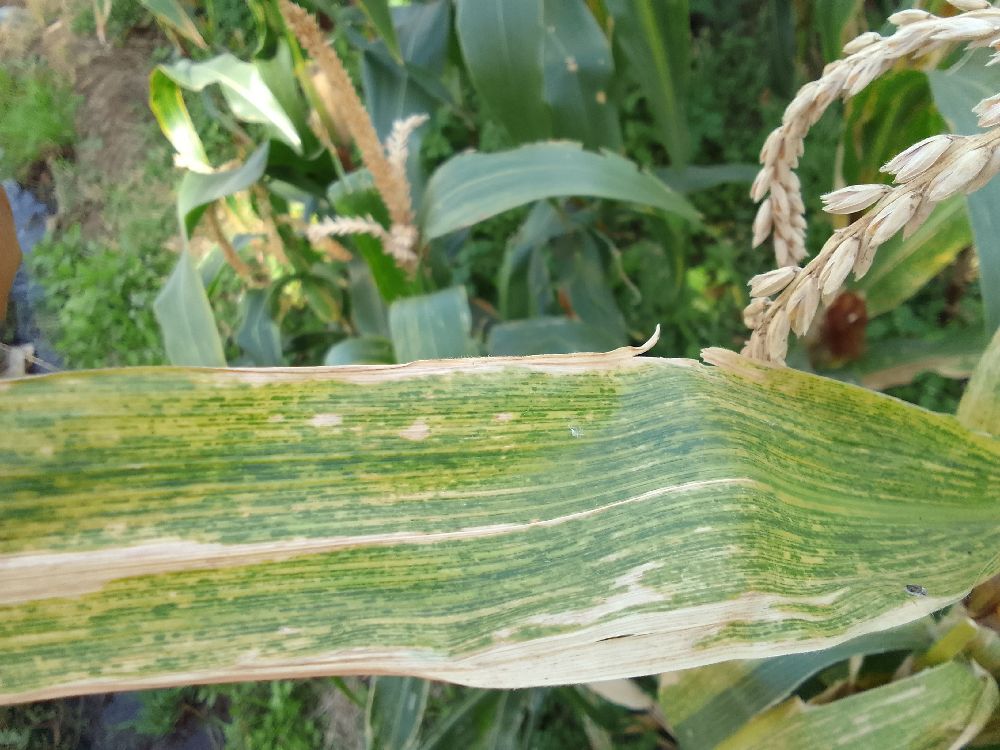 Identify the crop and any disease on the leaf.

maize, maize lethal necrosis
